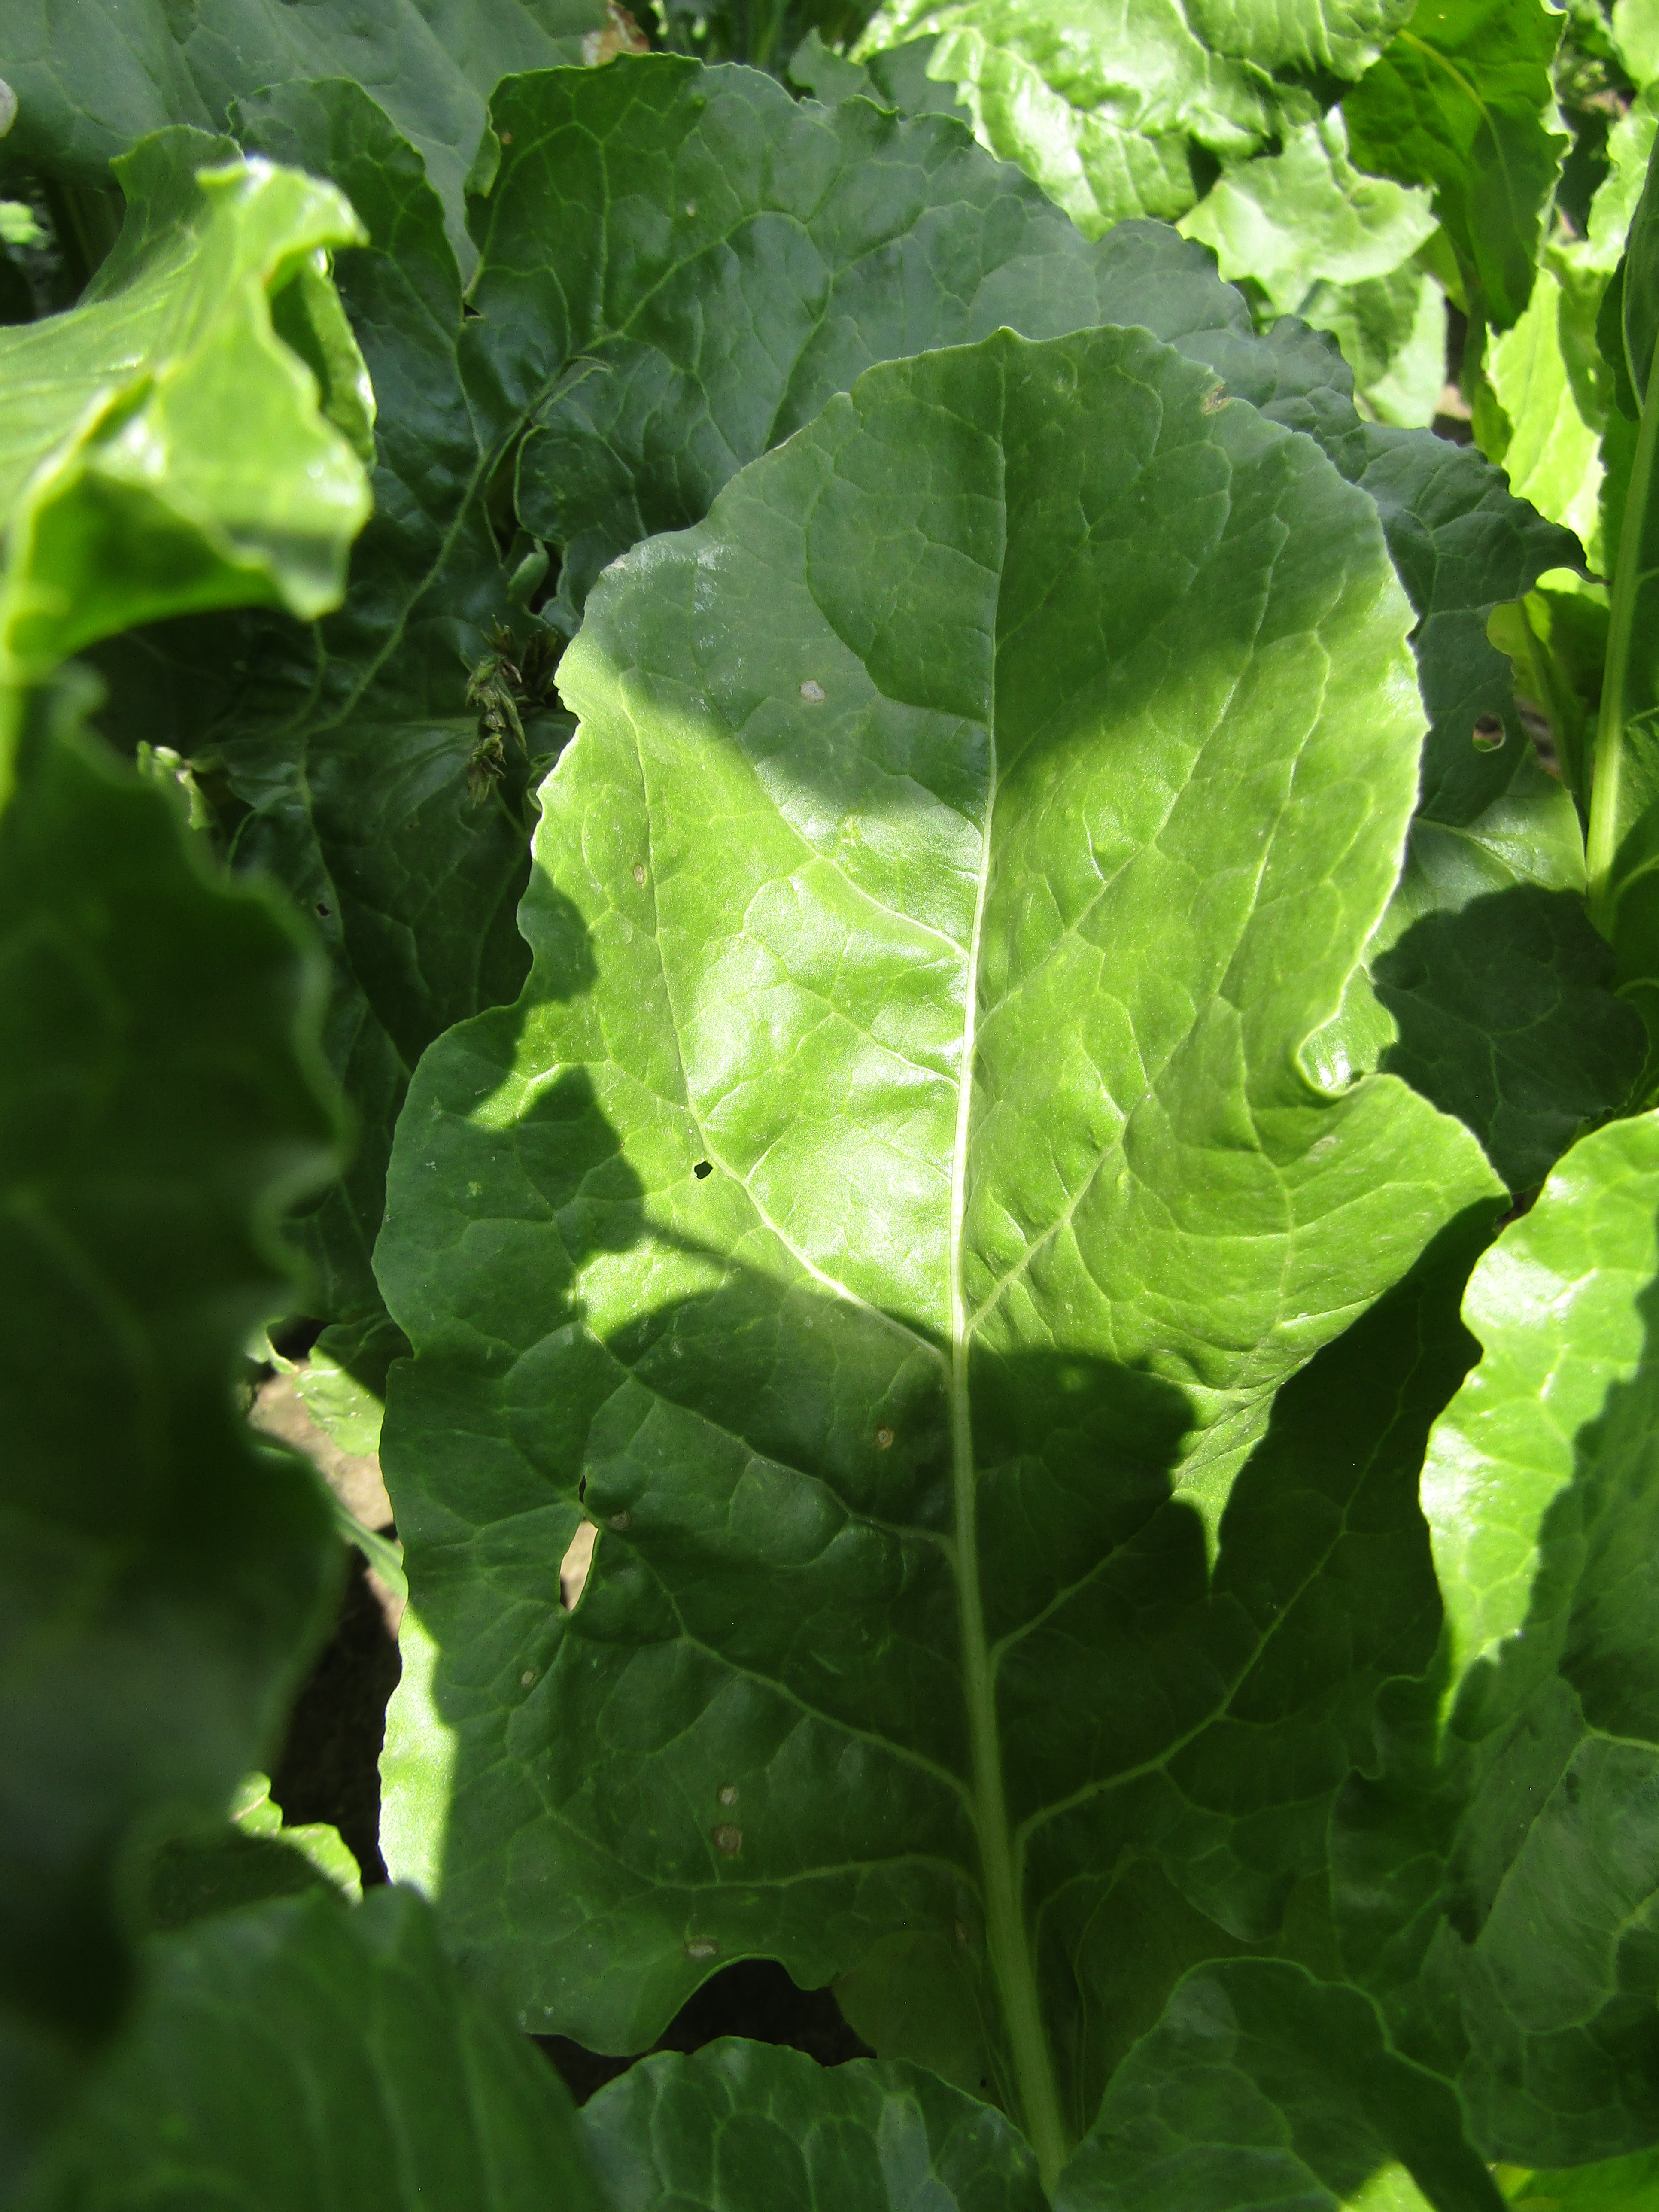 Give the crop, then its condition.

beet, cercospora
